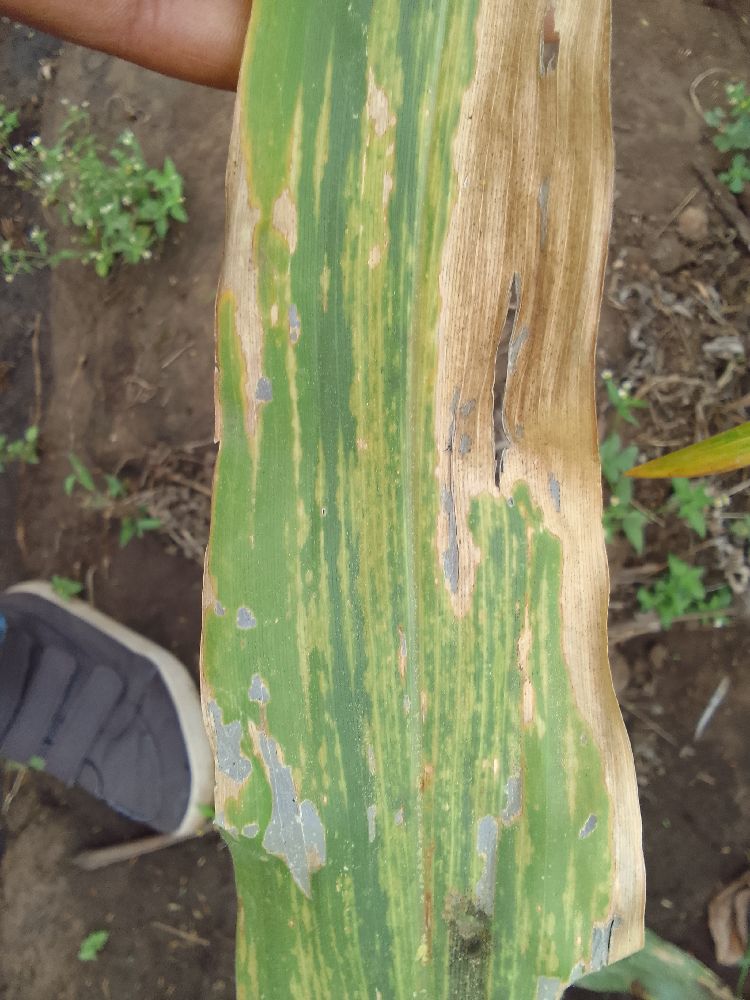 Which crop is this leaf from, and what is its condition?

maize, maize lethal necrosis
